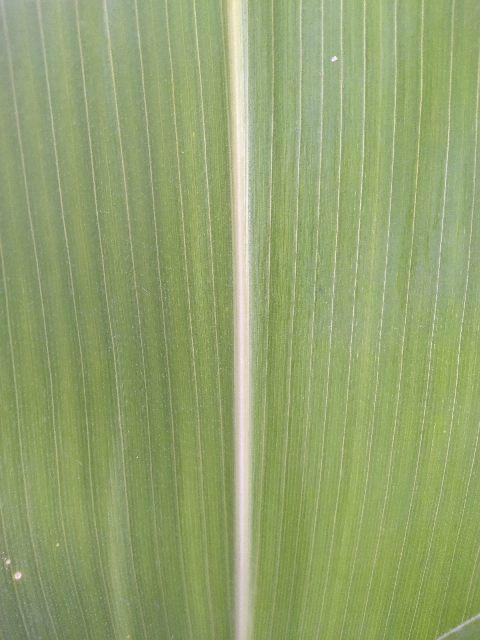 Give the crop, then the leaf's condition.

maize, healthy
